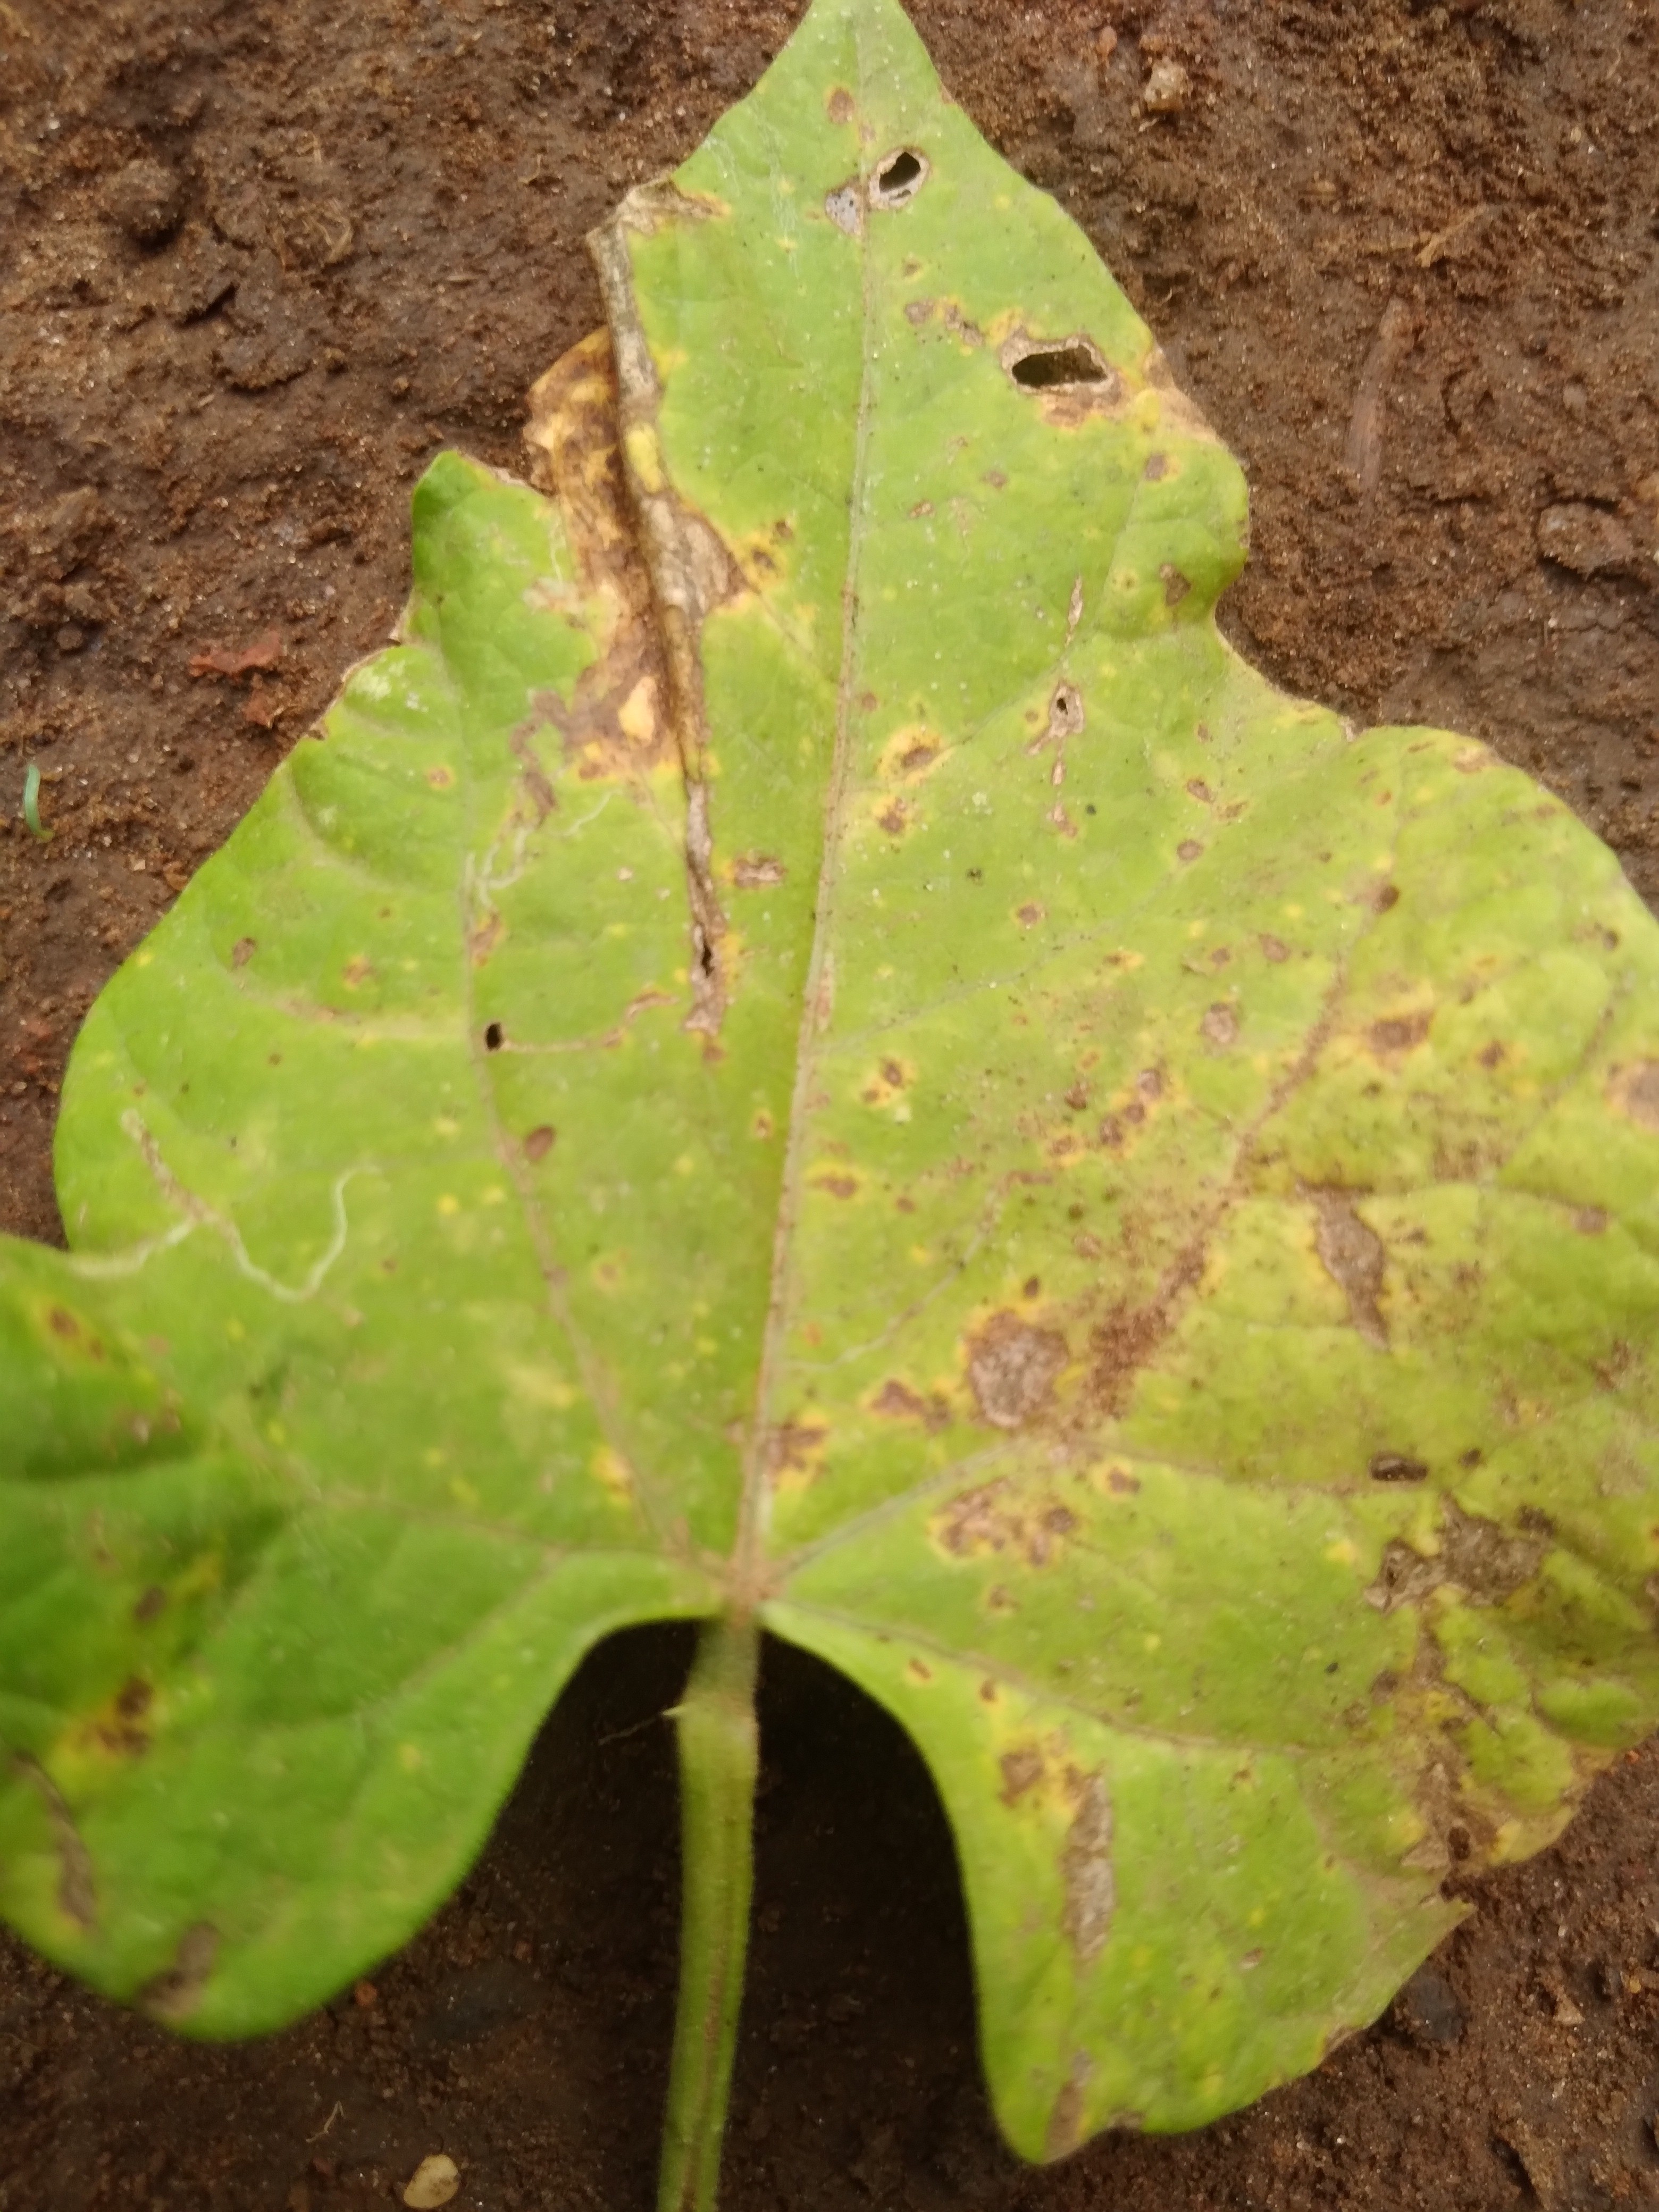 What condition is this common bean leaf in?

rust
